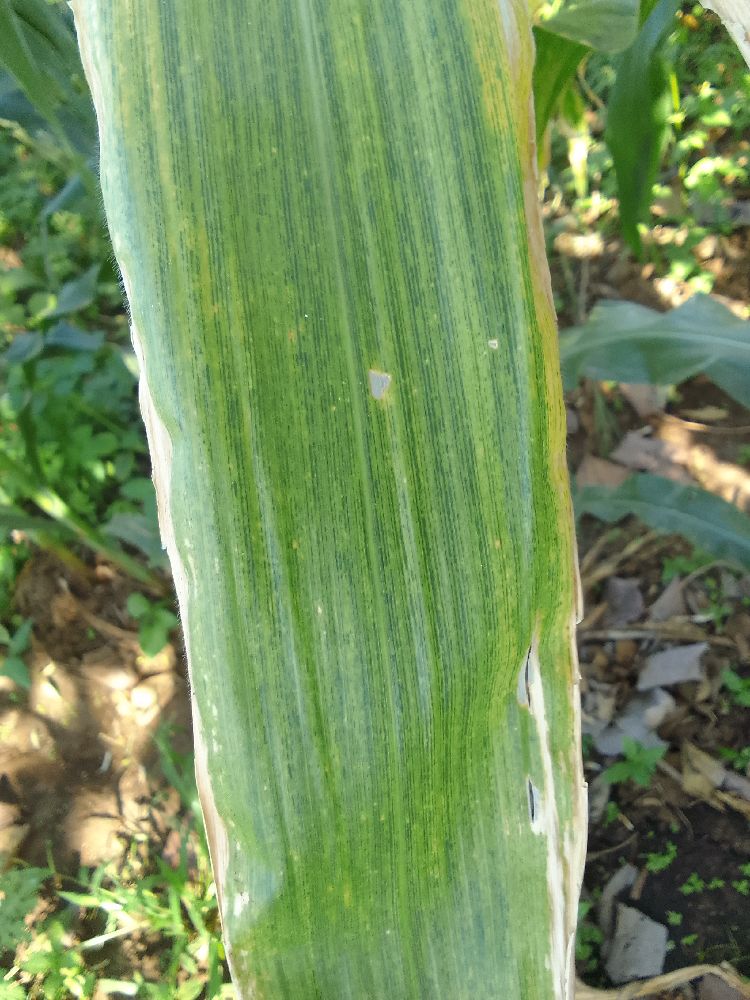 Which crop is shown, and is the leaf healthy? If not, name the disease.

maize, maize lethal necrosis
